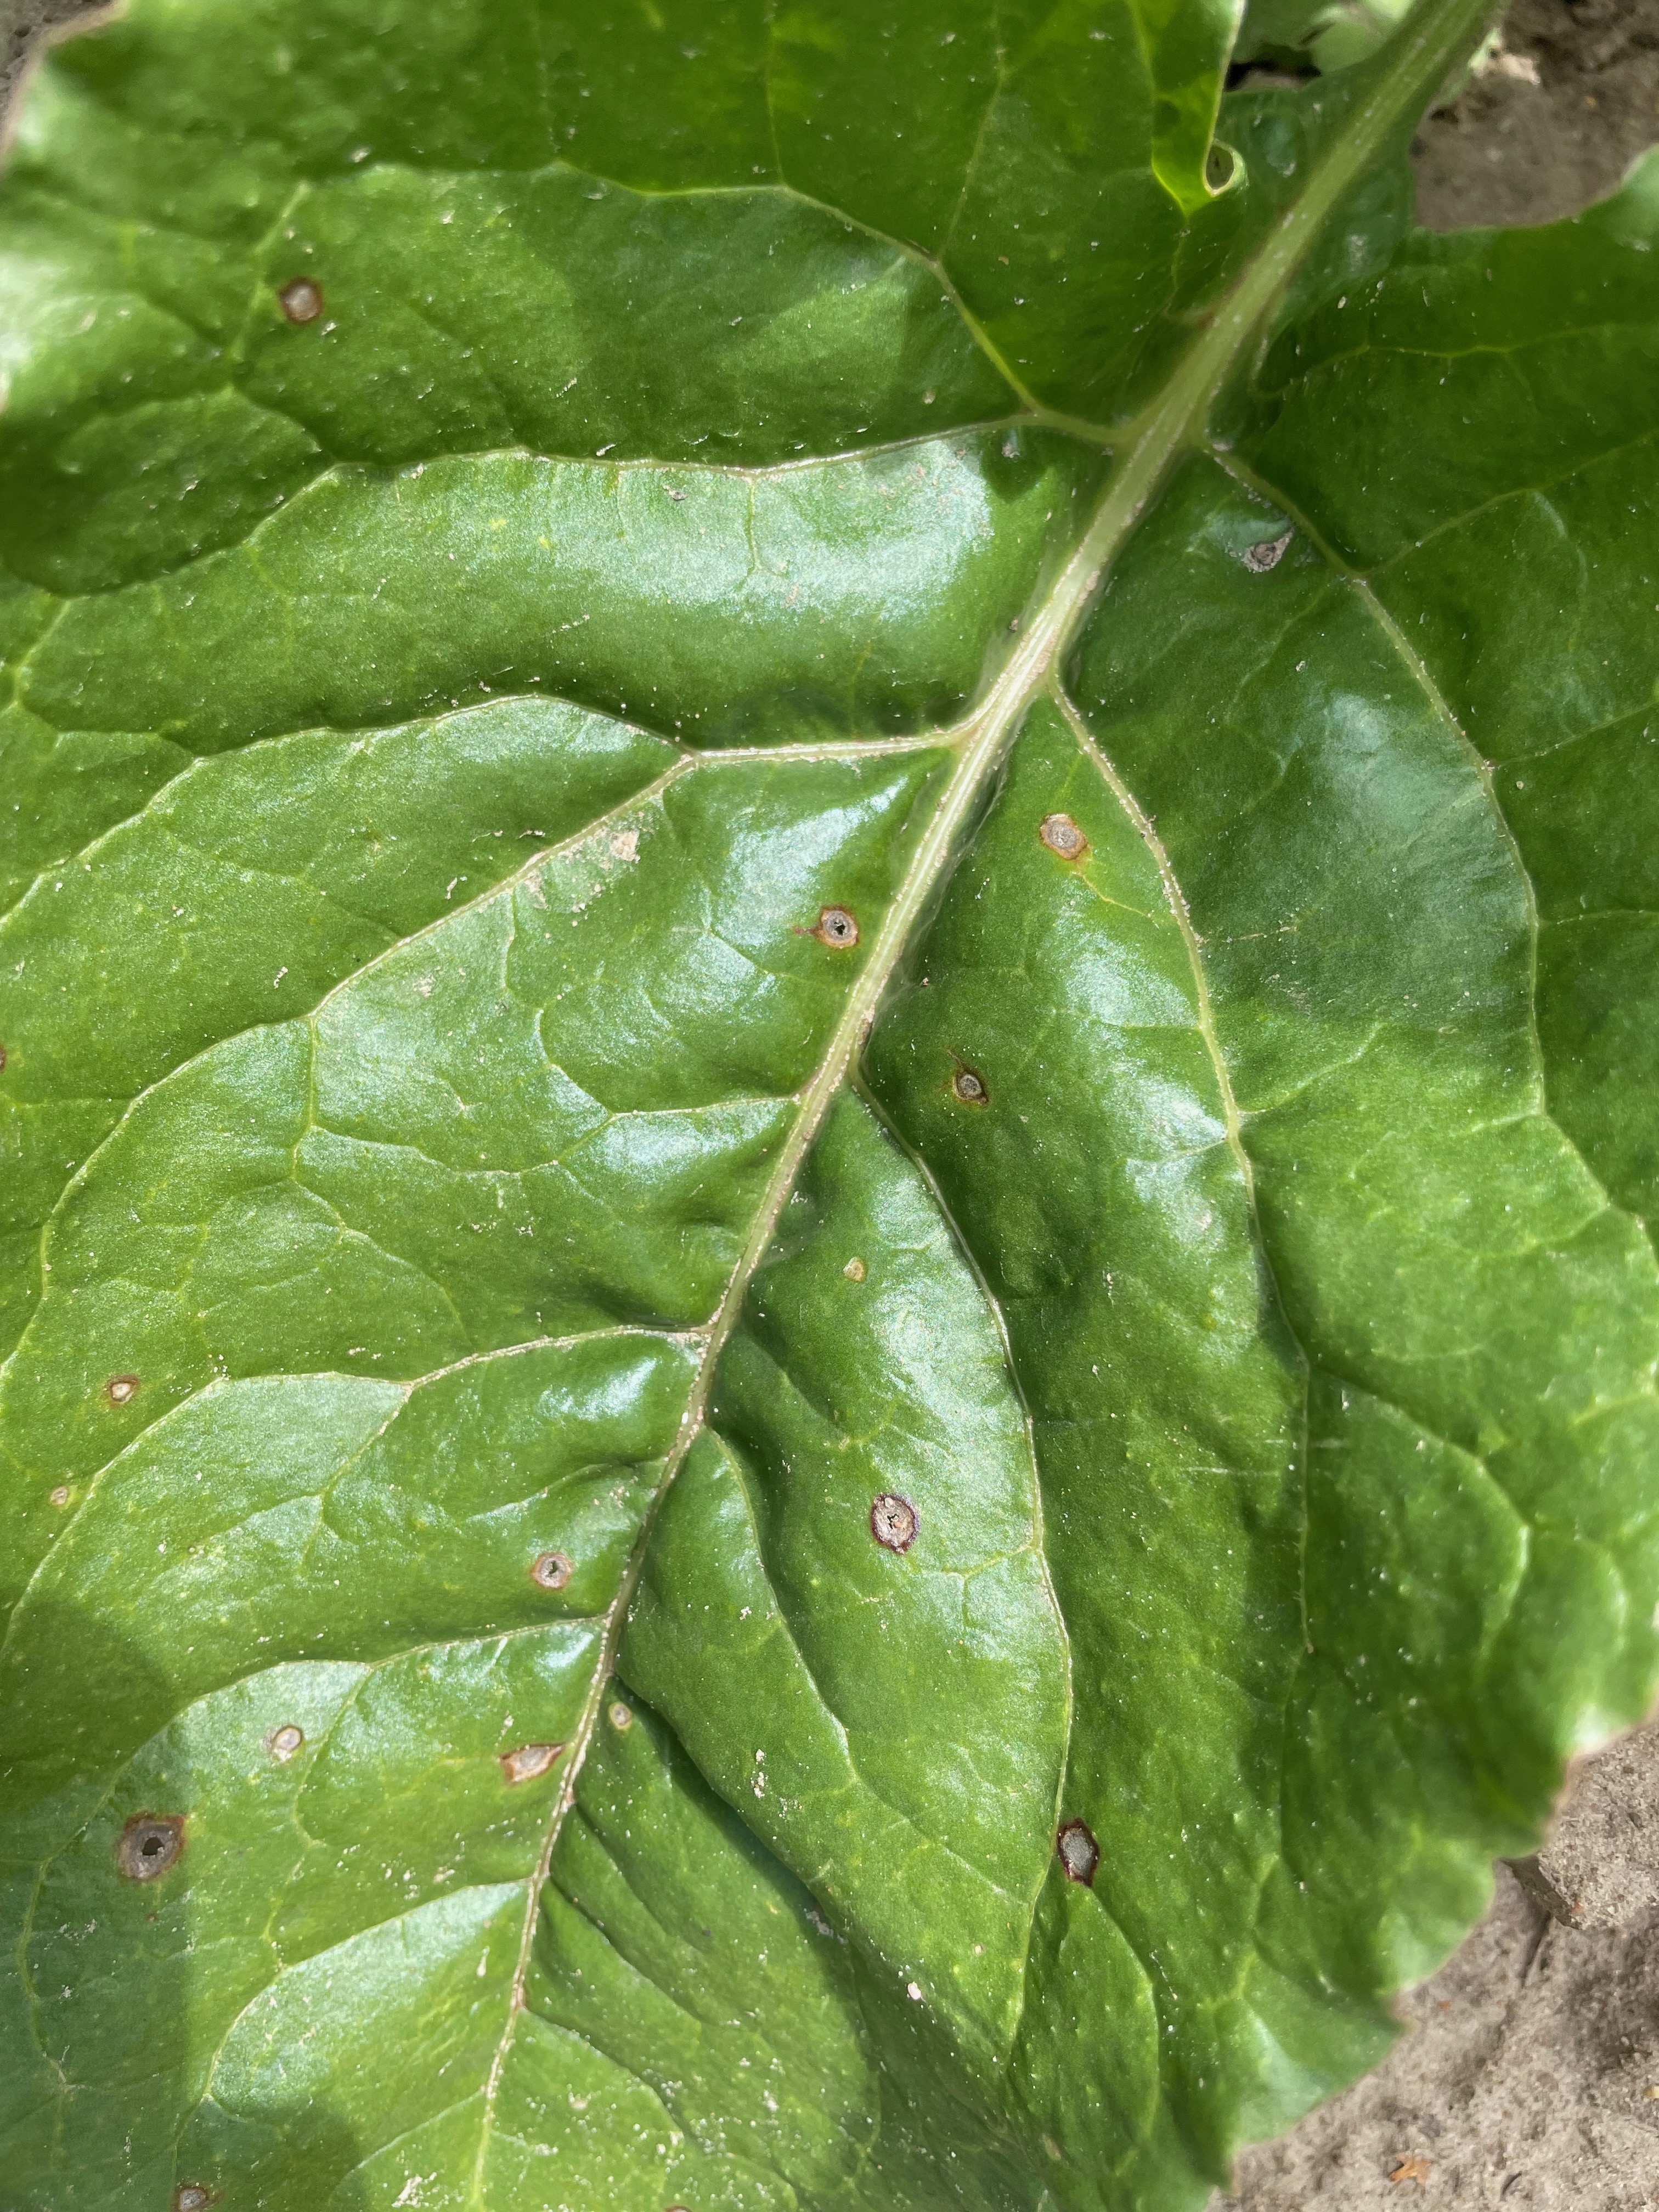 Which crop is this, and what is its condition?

beet, cercospora
